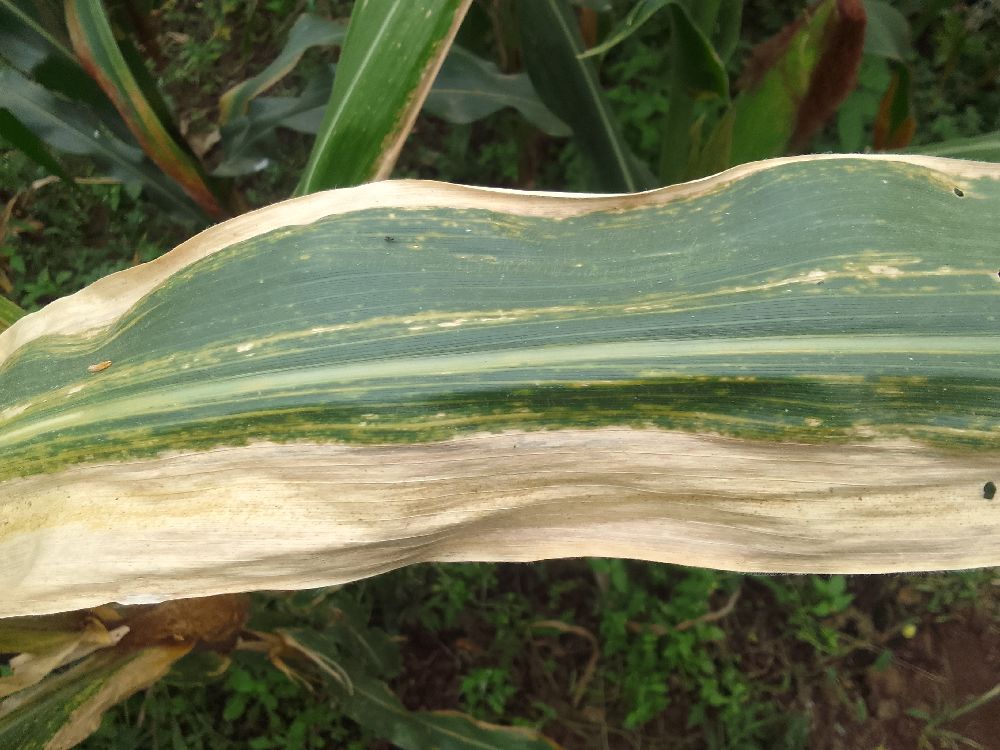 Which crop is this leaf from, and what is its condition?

maize, maize lethal necrosis
